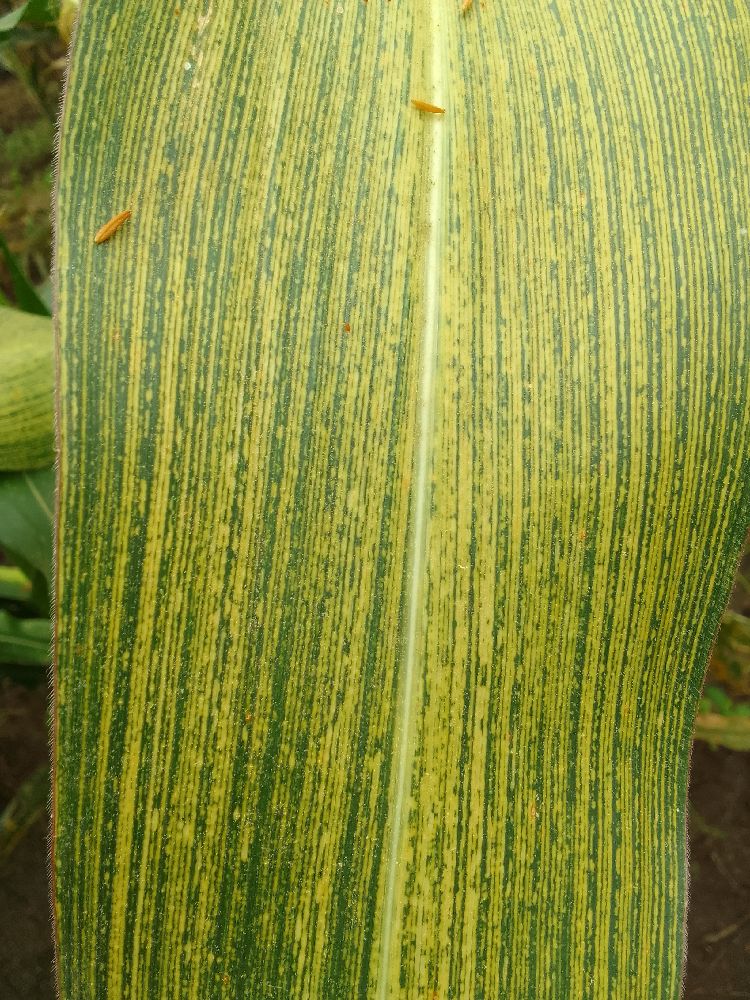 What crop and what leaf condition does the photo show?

maize, maize streak virus
